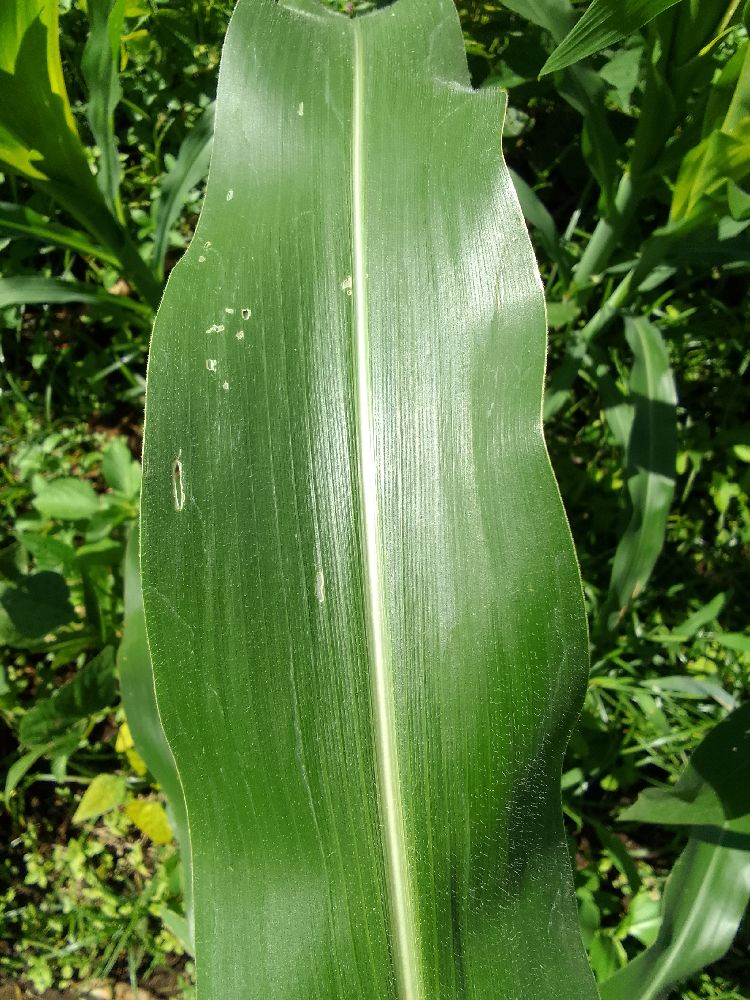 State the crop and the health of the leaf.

maize, healthy
